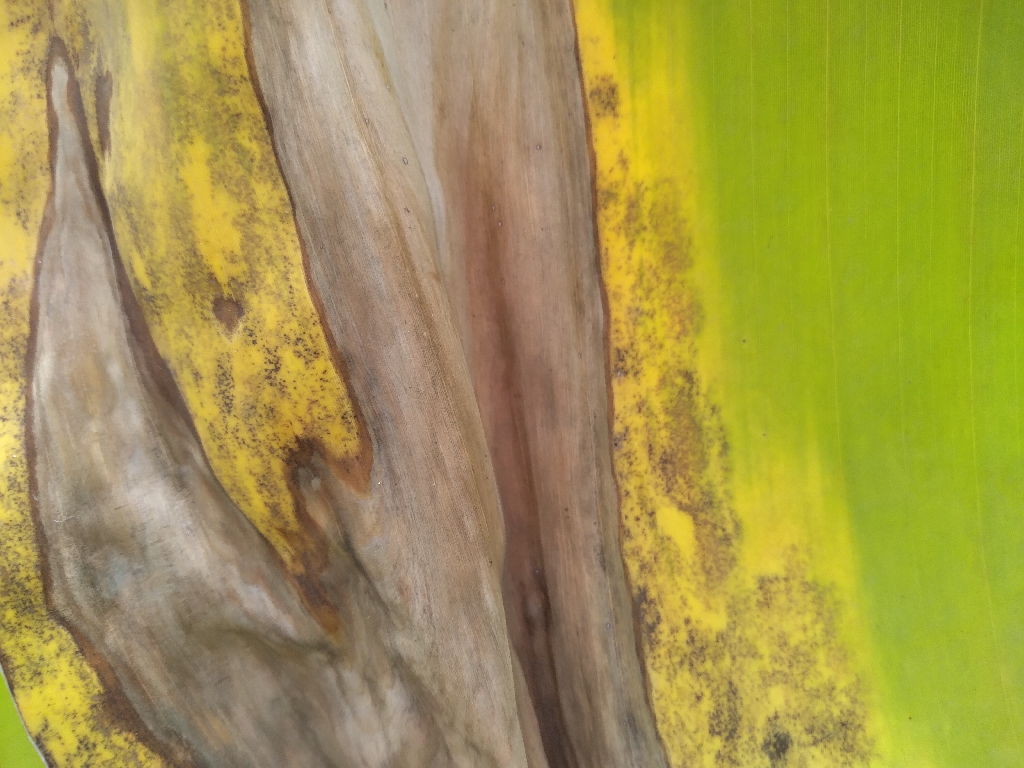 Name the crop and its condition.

banana, black sigatoka
